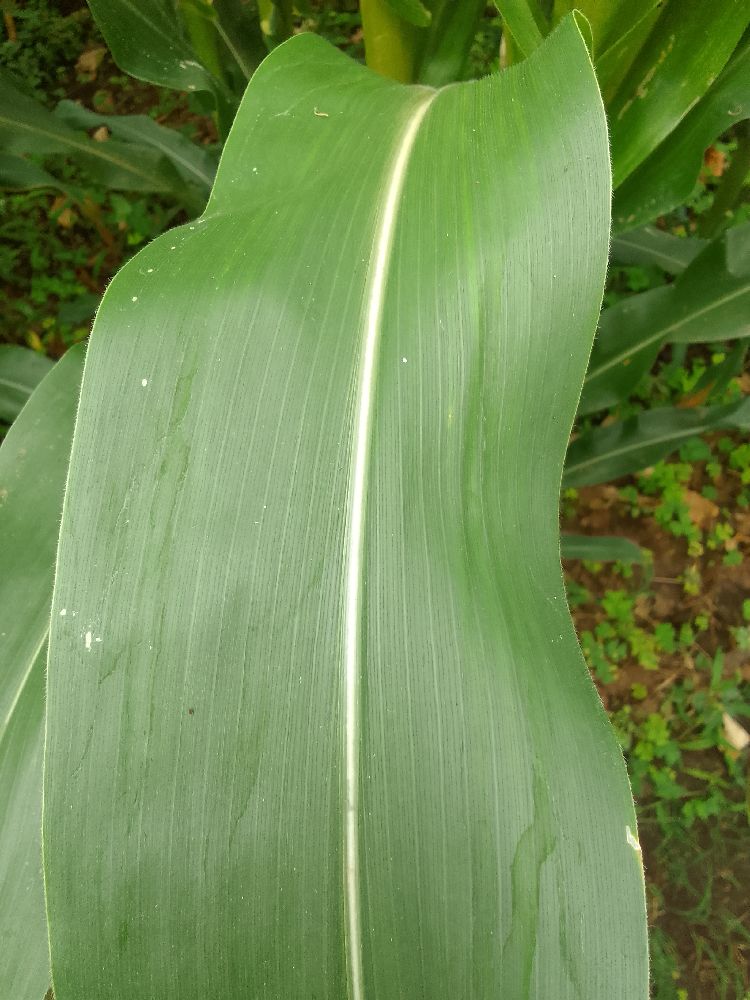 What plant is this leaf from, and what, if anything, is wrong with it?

maize, healthy
